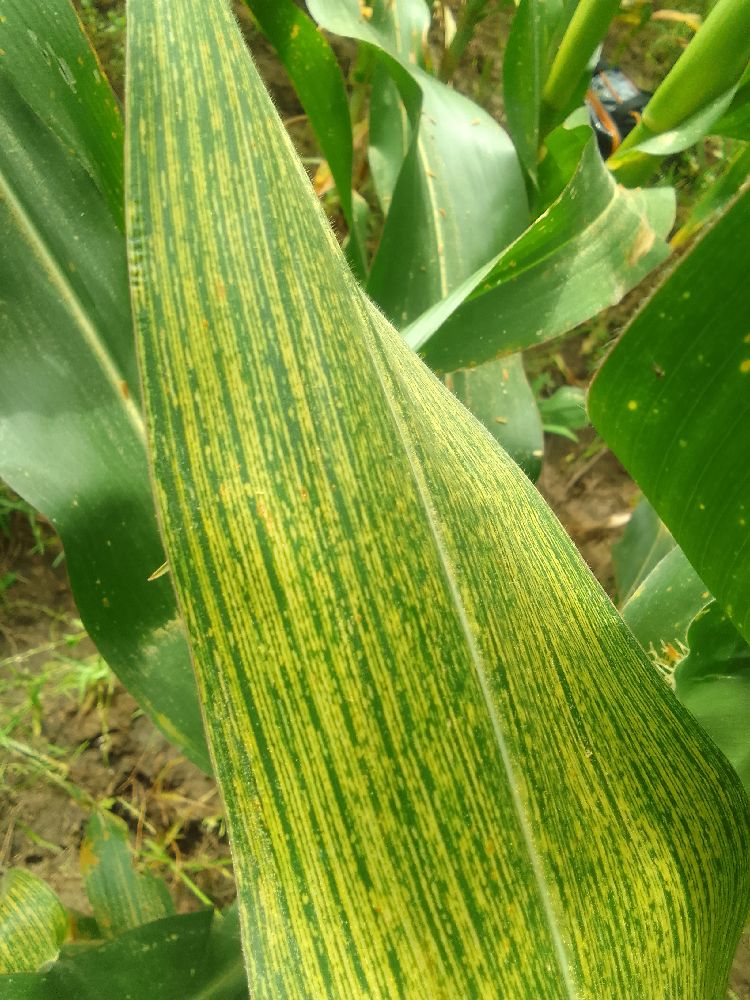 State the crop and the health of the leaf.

maize, maize streak virus
